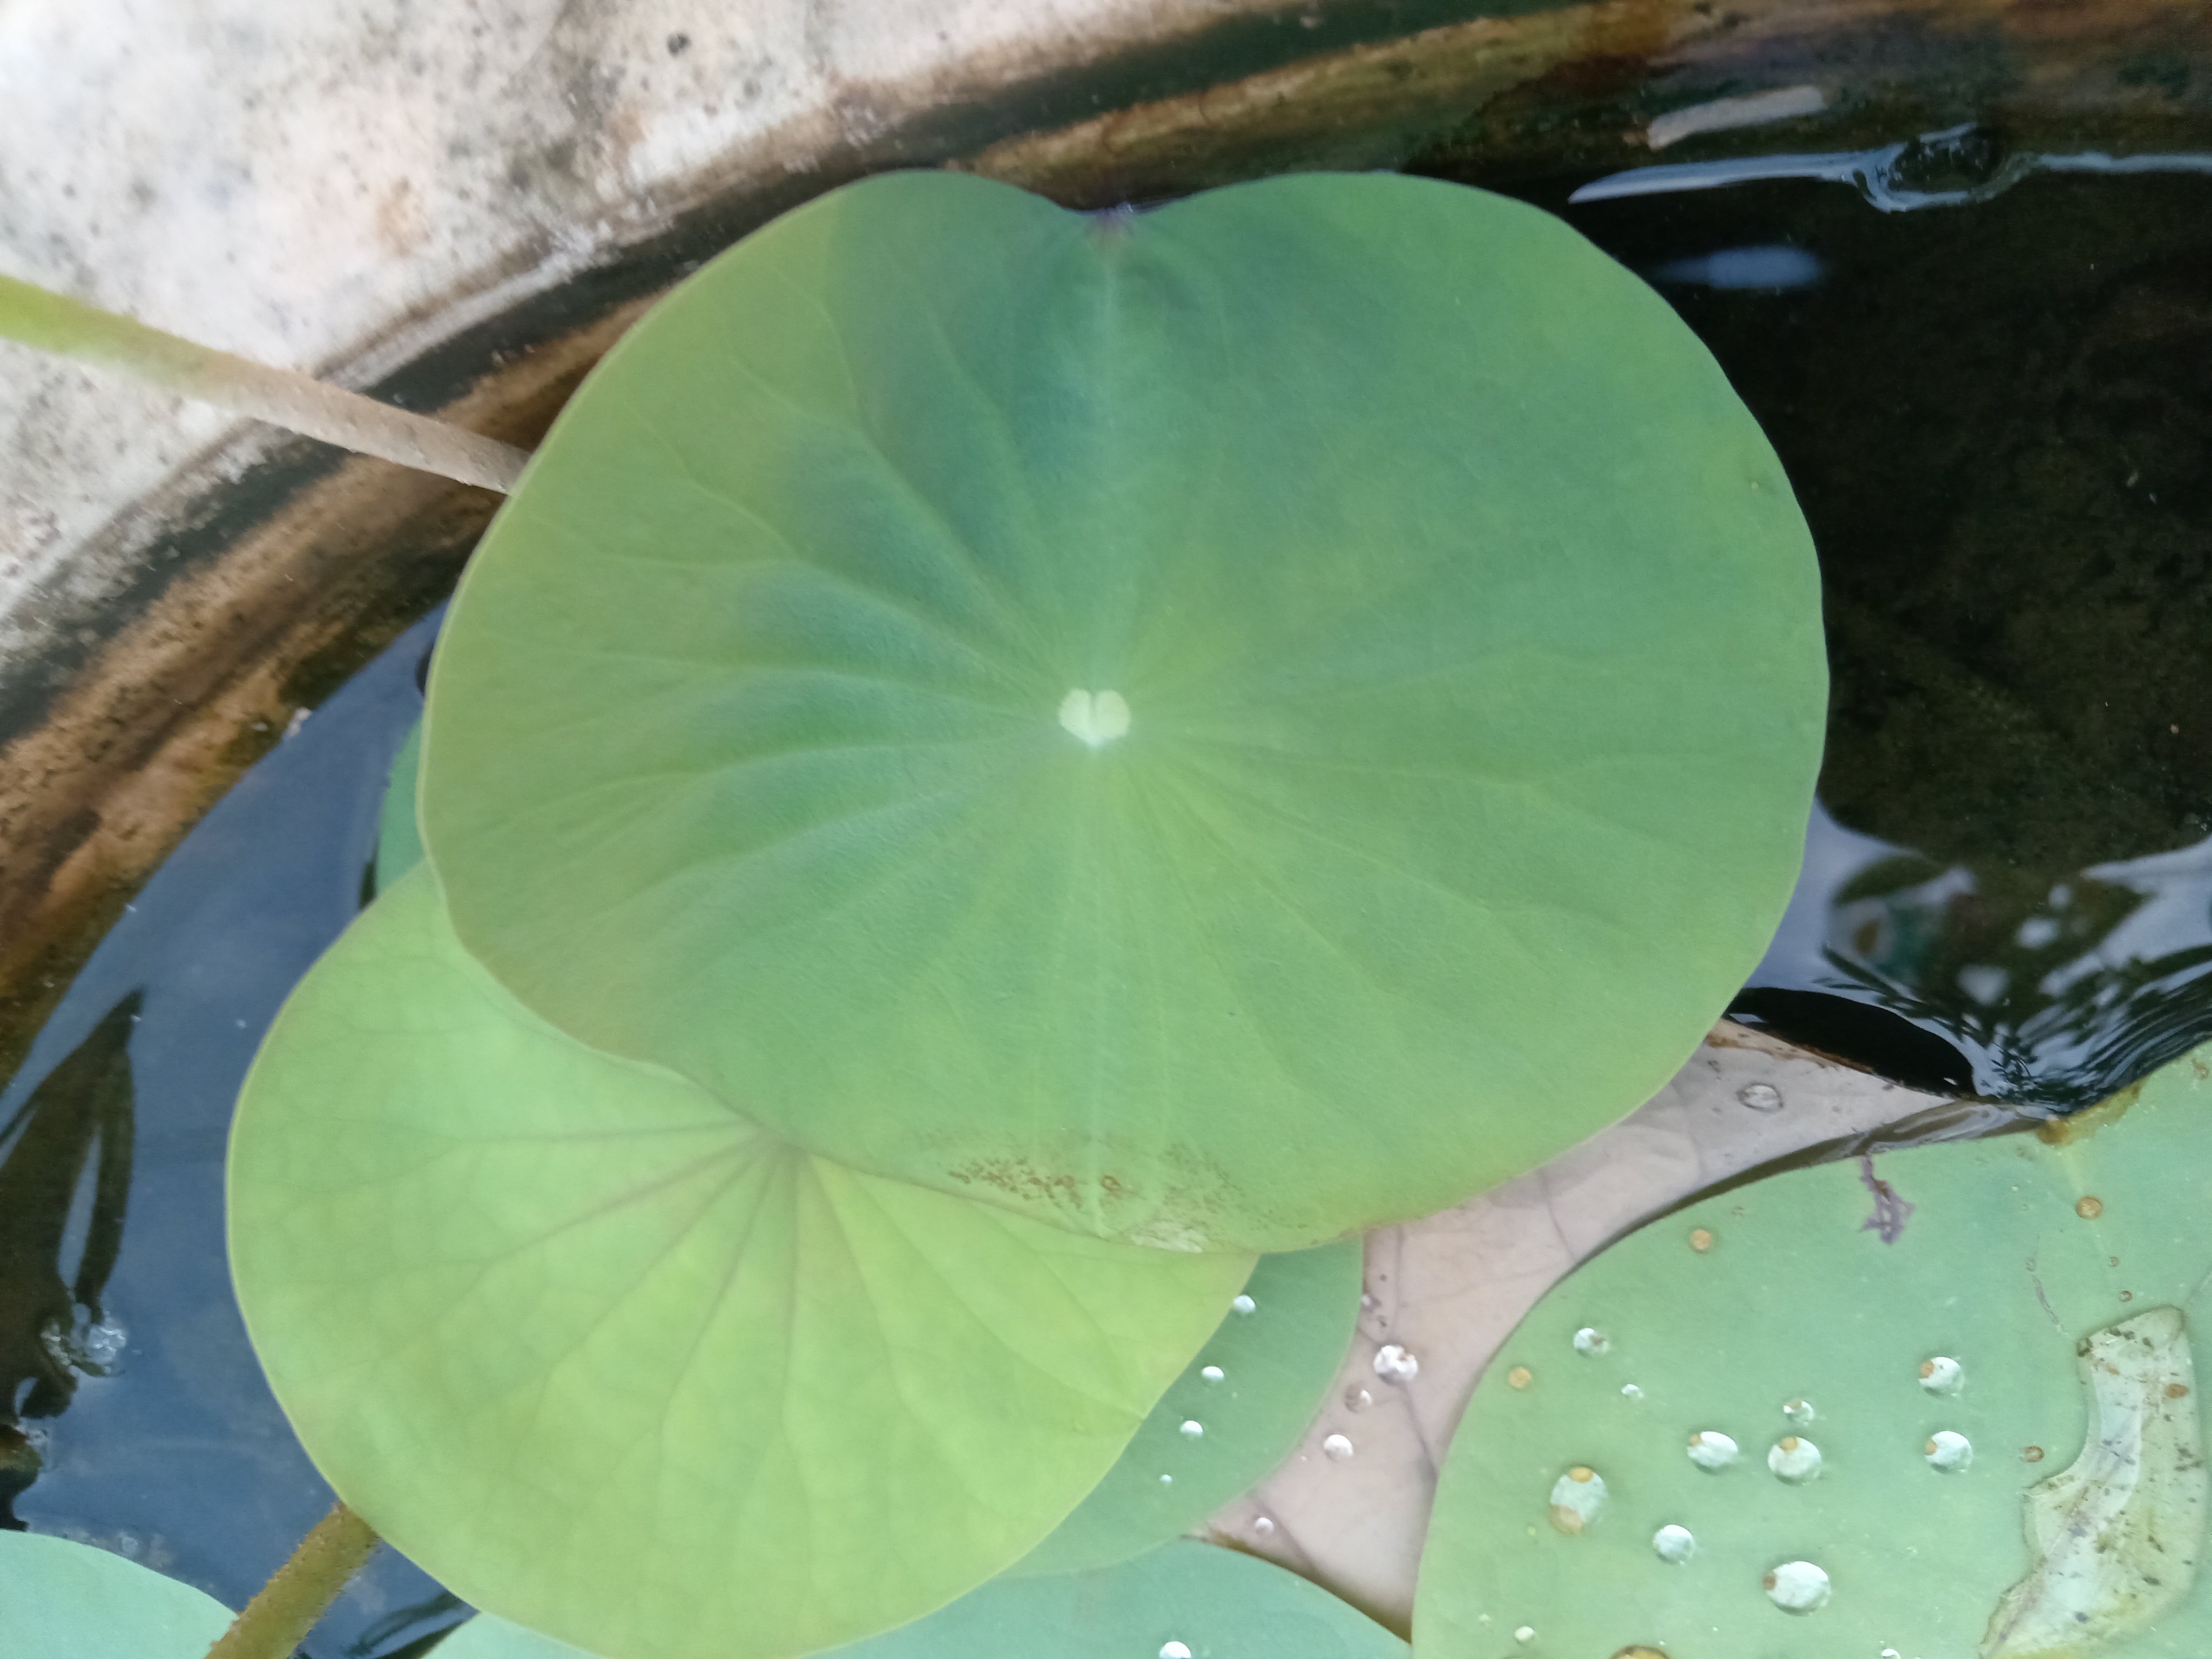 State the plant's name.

lotus
